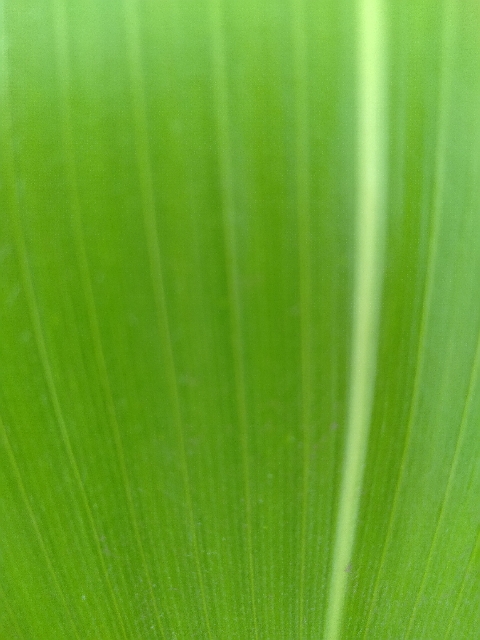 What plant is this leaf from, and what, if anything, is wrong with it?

maize, healthy
